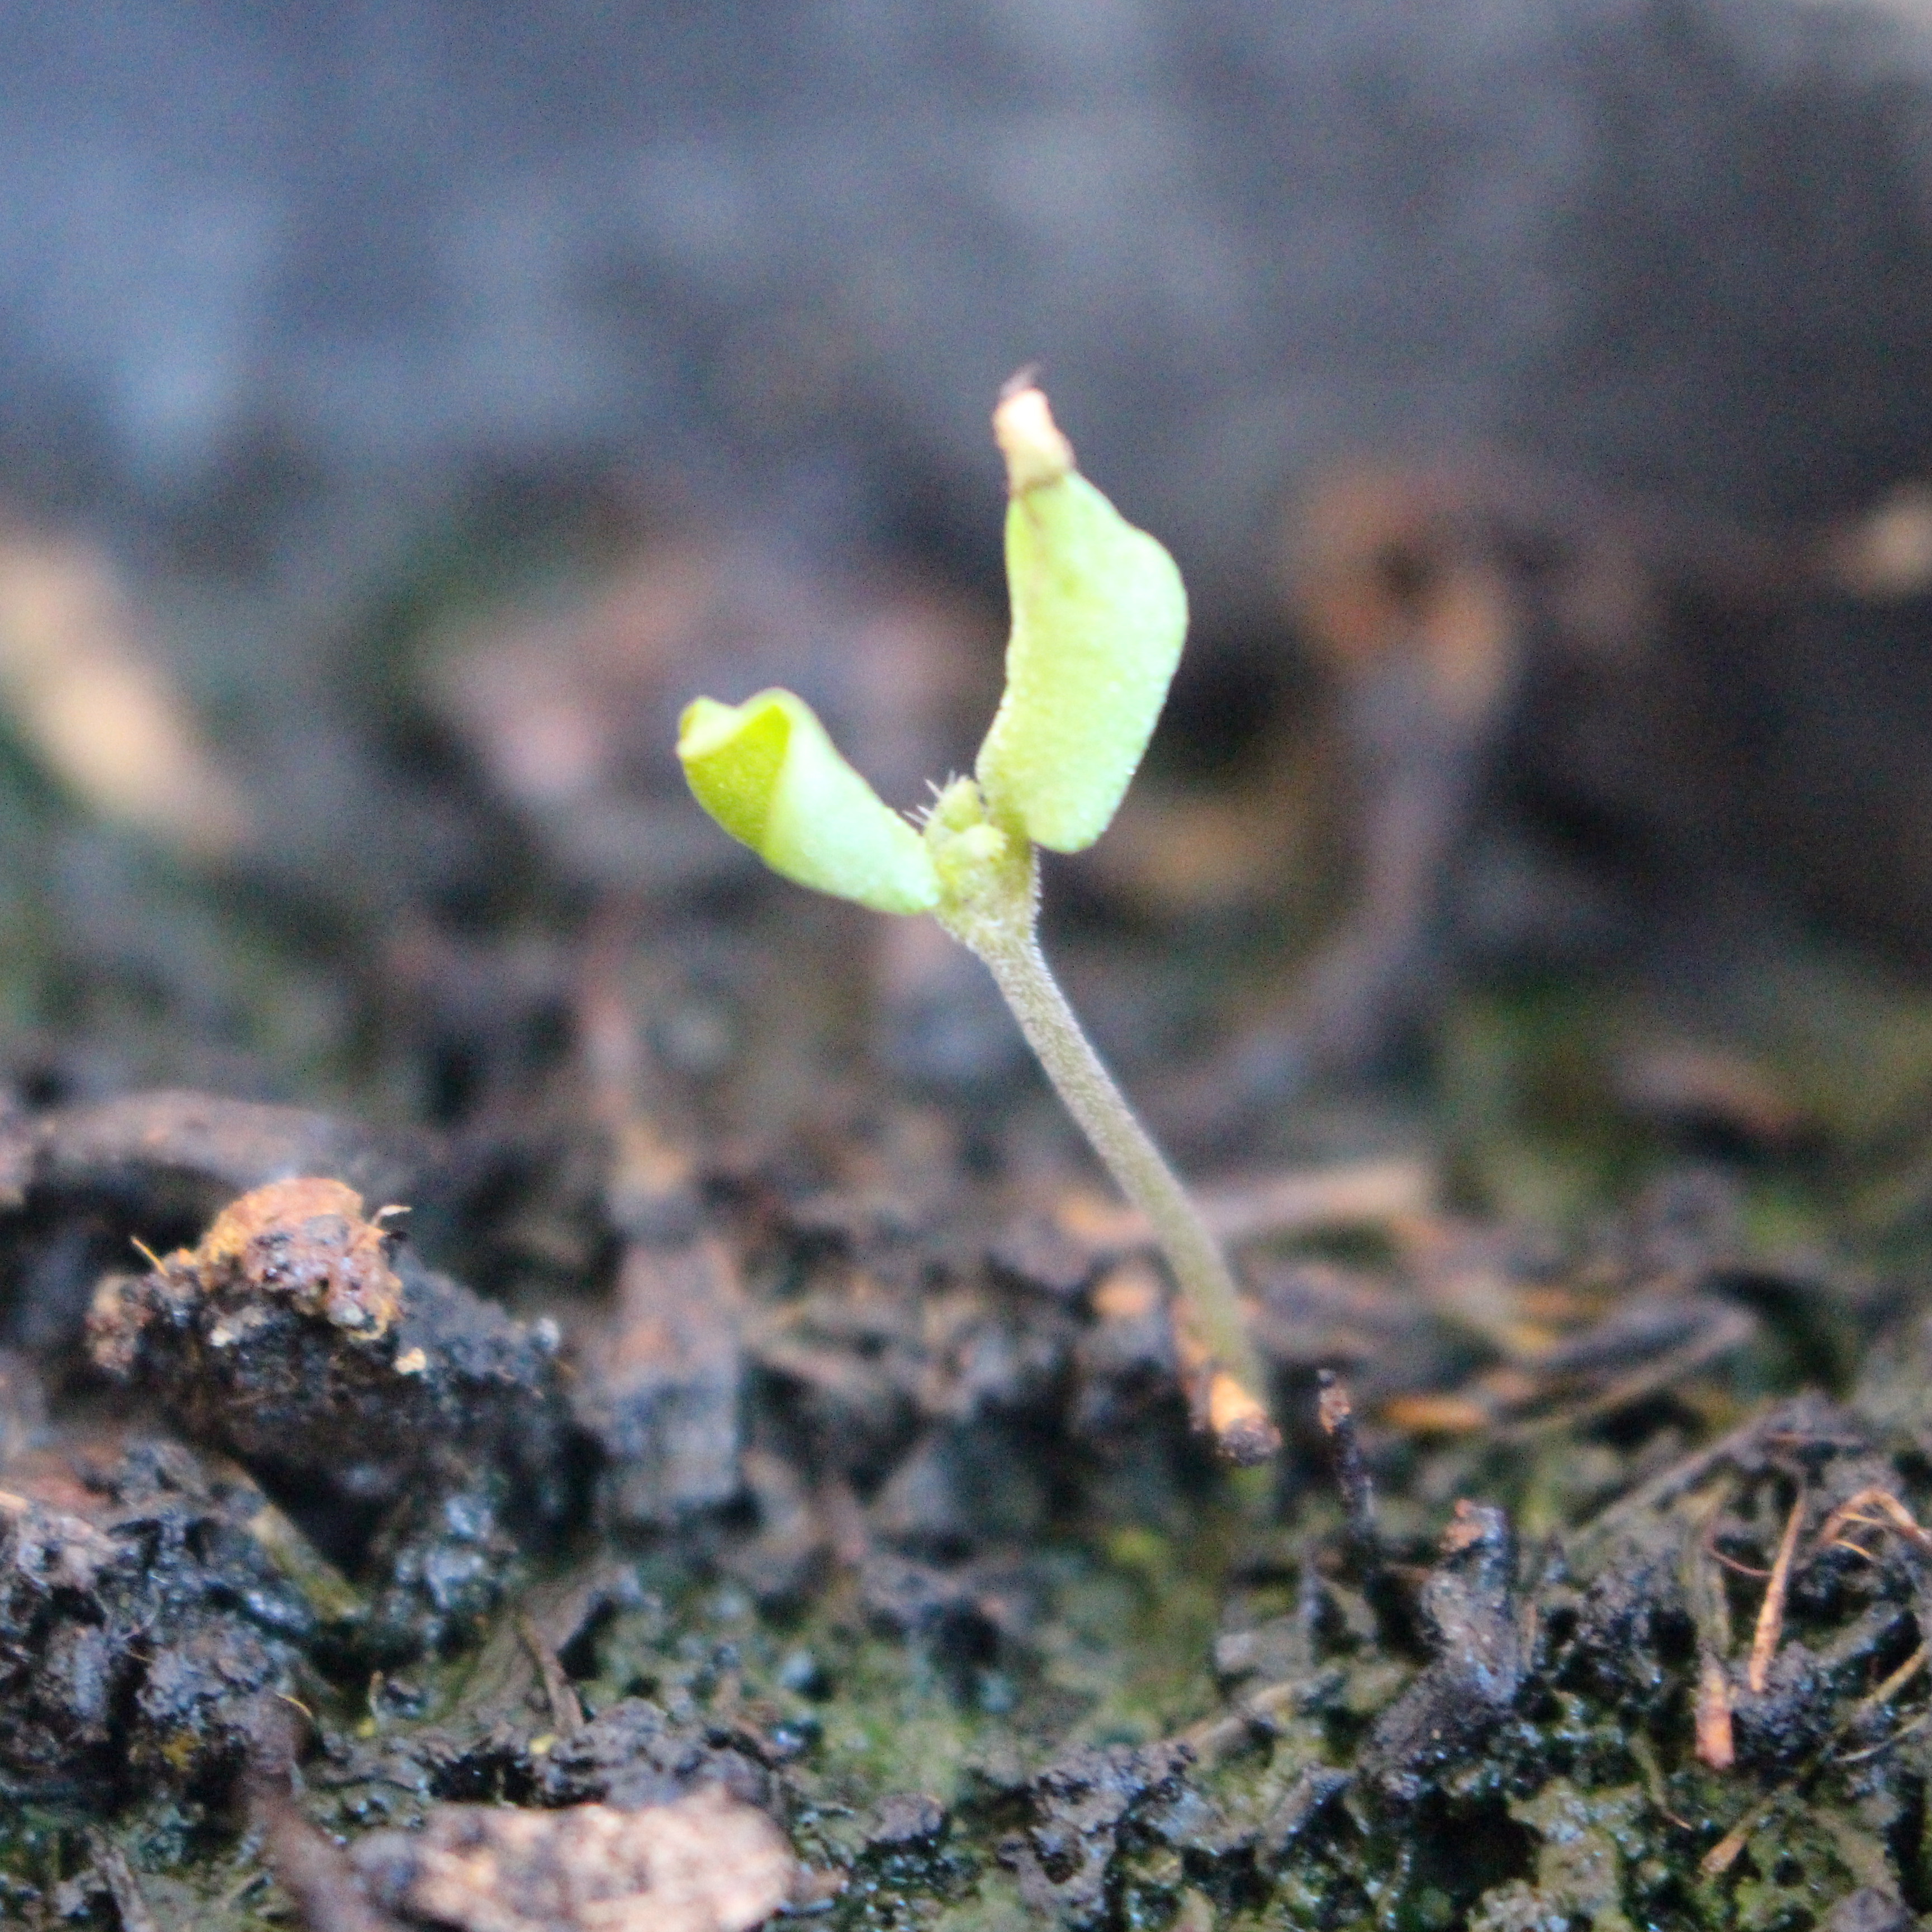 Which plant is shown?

Veronica persica
